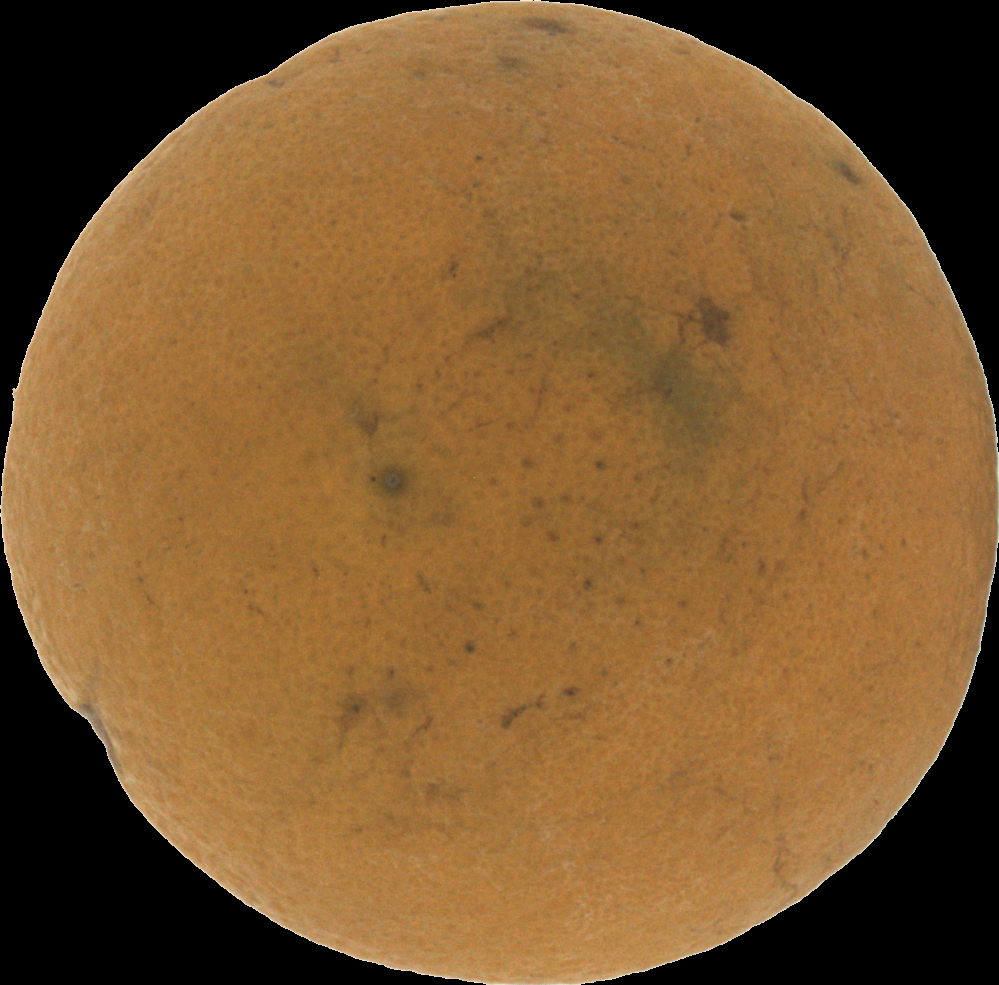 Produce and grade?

orange, bad
